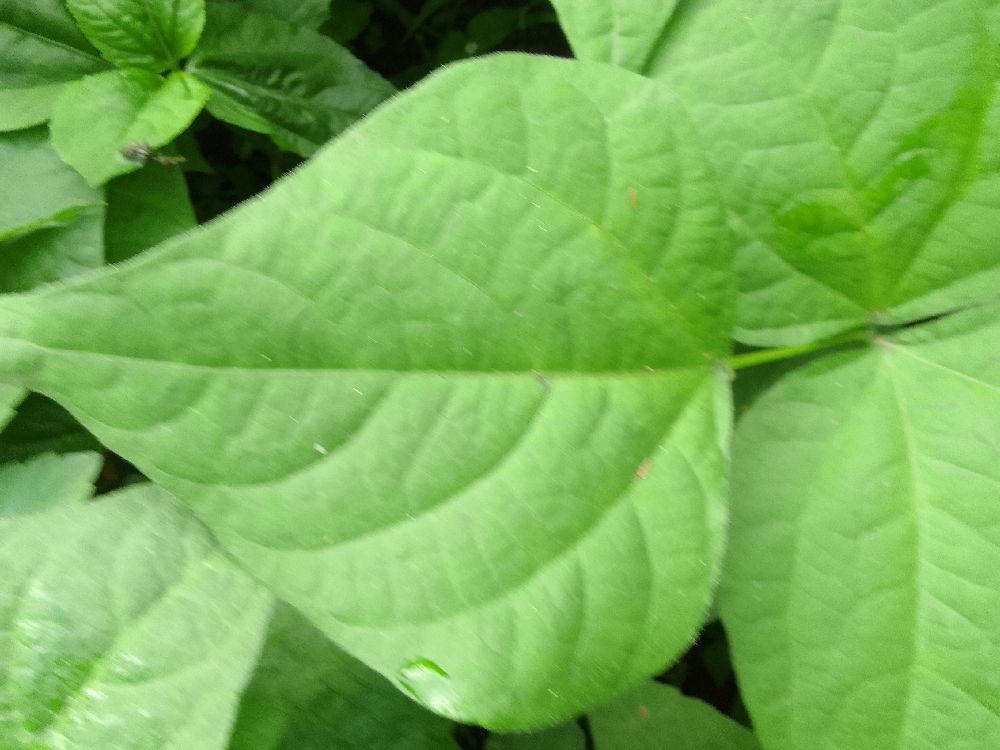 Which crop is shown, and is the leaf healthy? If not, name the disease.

common bean, healthy
